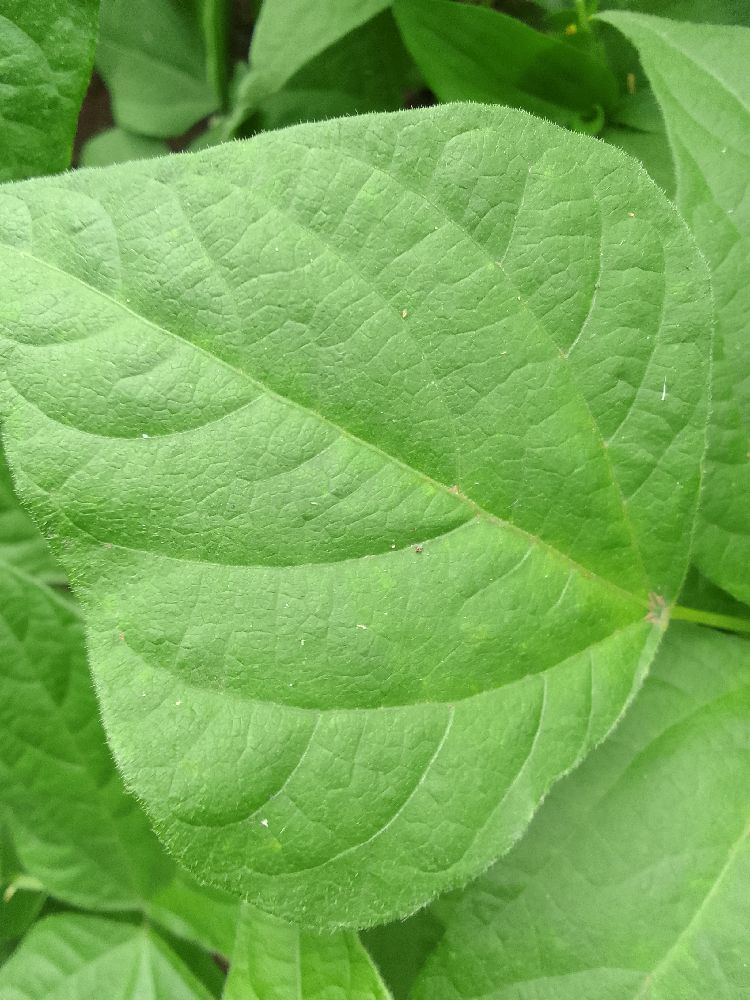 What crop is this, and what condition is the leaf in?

common bean, healthy
